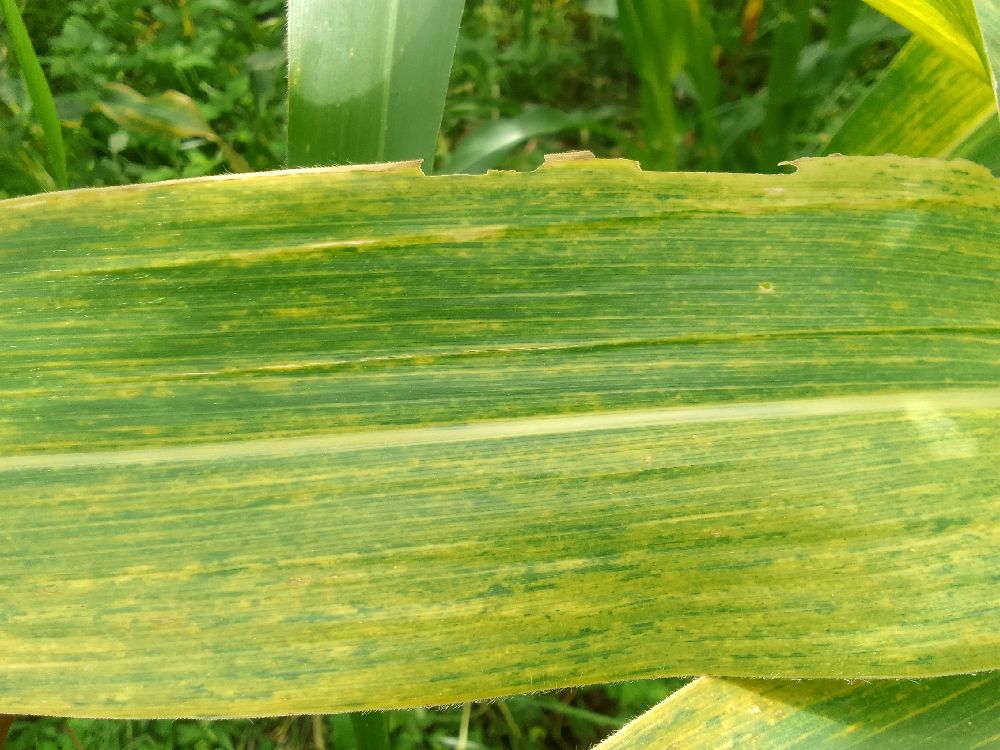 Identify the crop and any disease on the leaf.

maize, maize lethal necrosis
